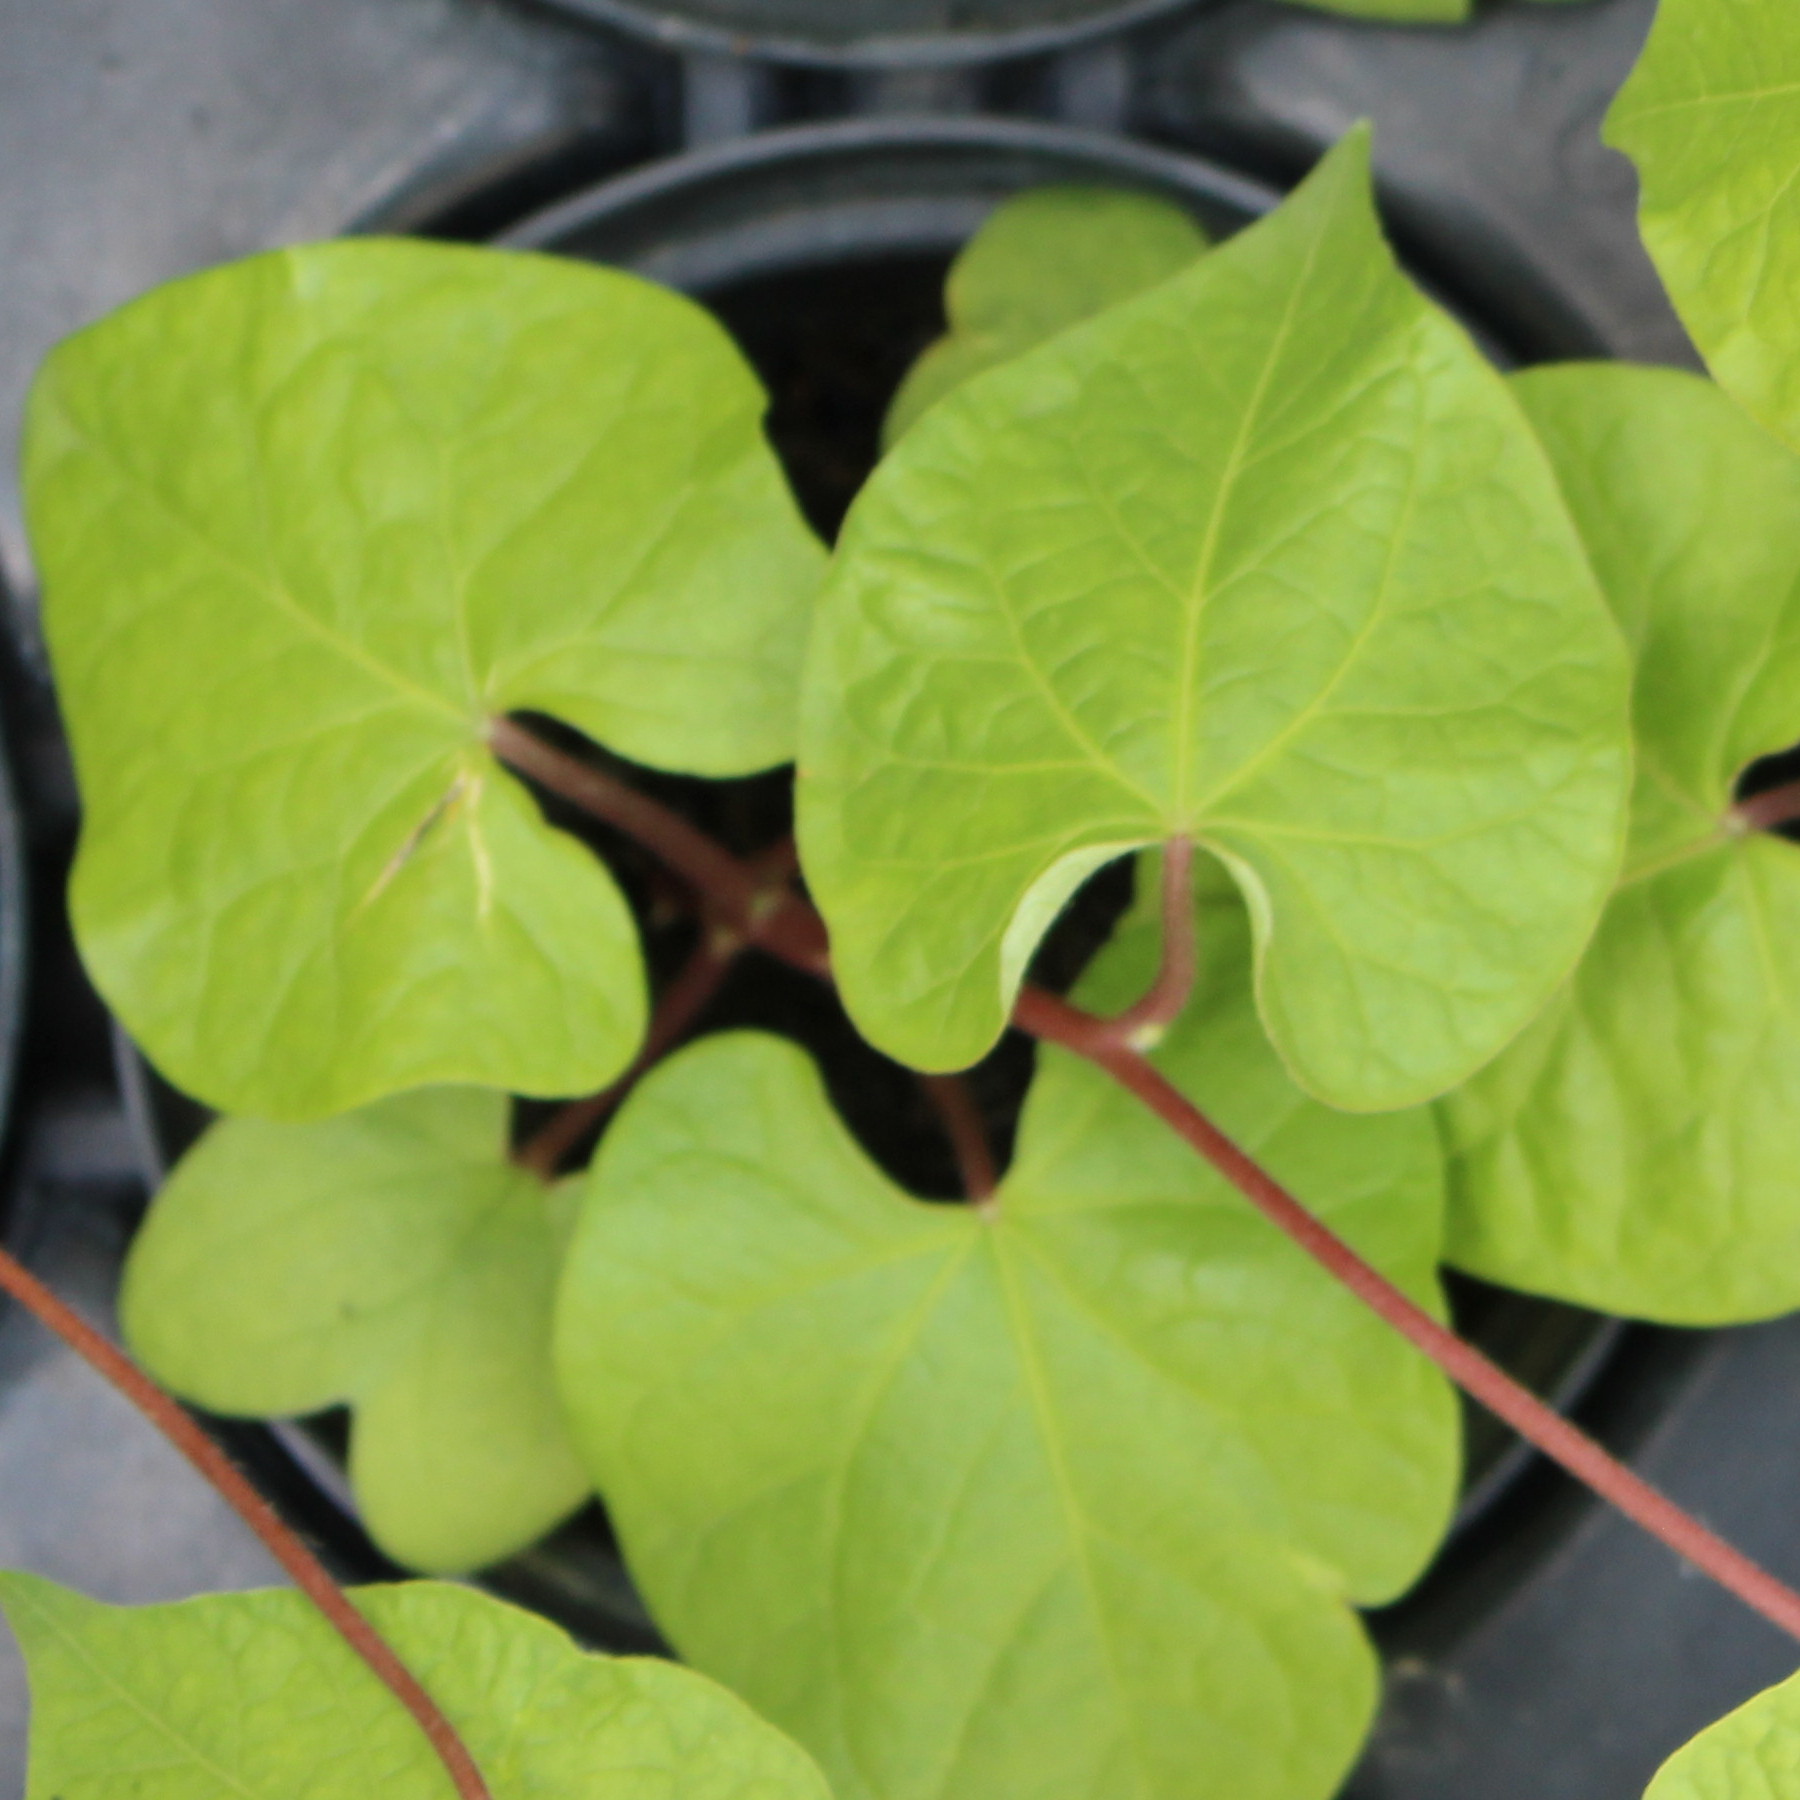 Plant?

Convolvulus arvensis
